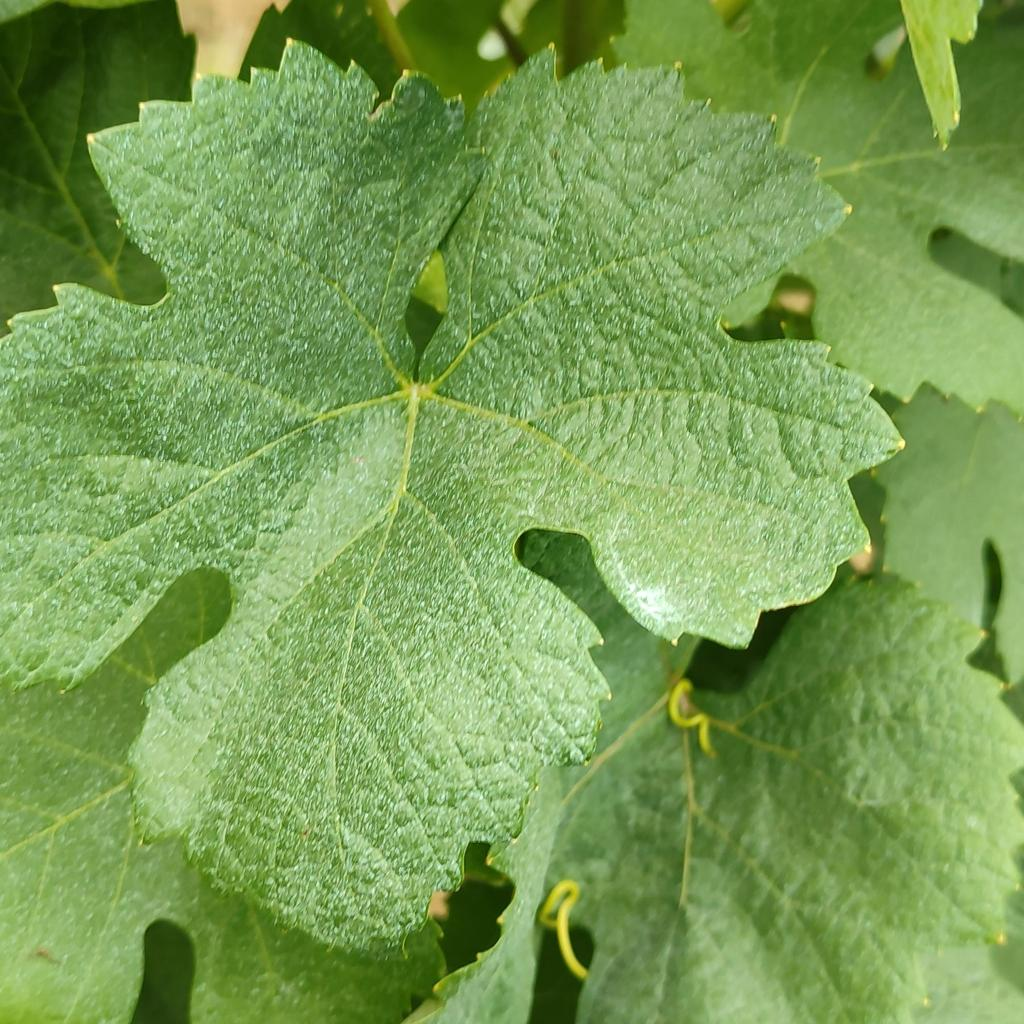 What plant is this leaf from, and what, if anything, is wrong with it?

grapevine, healthy
